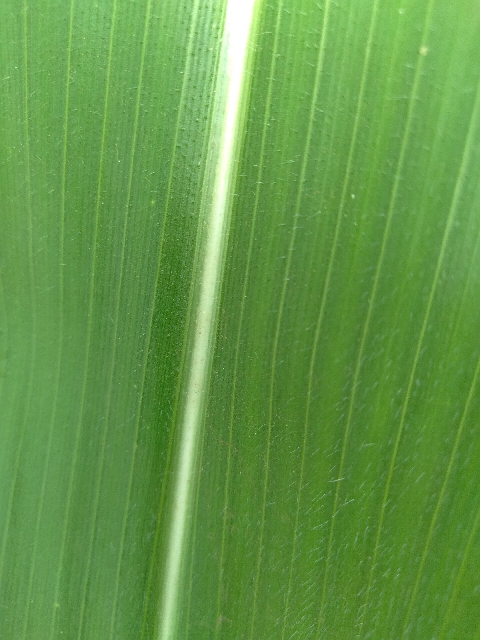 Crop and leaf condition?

maize, healthy
